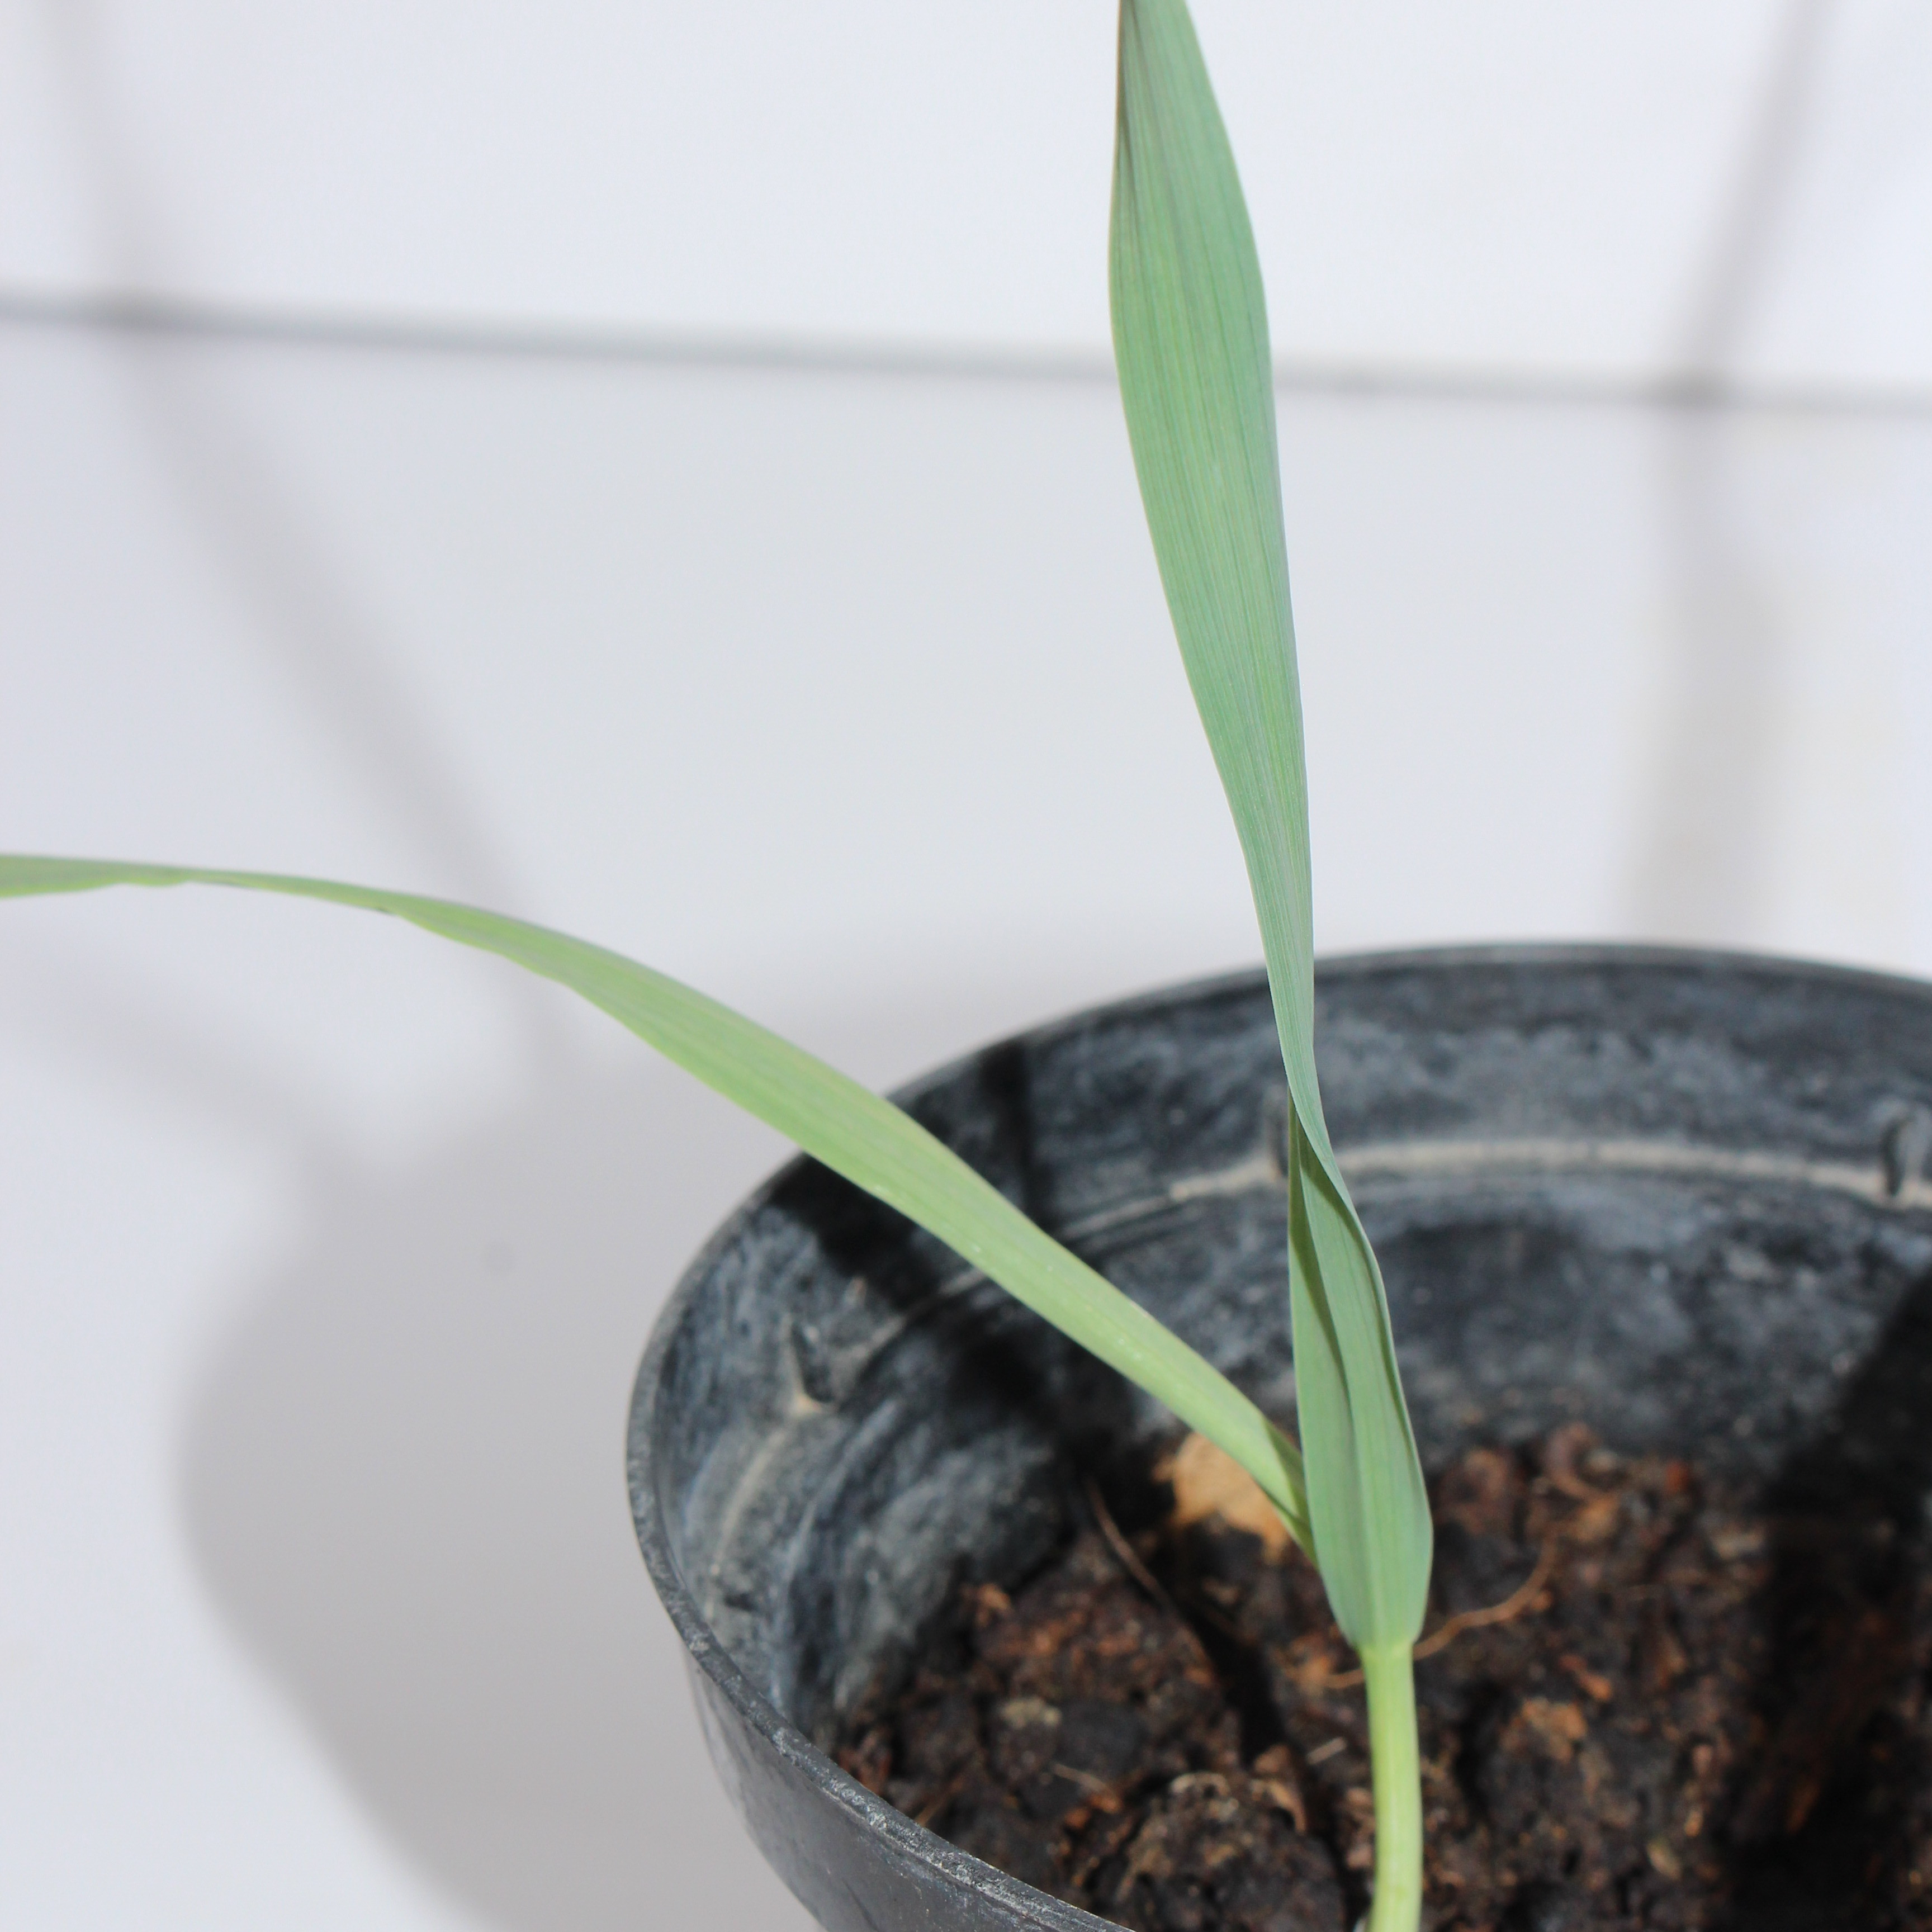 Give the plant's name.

Avena sterilis
